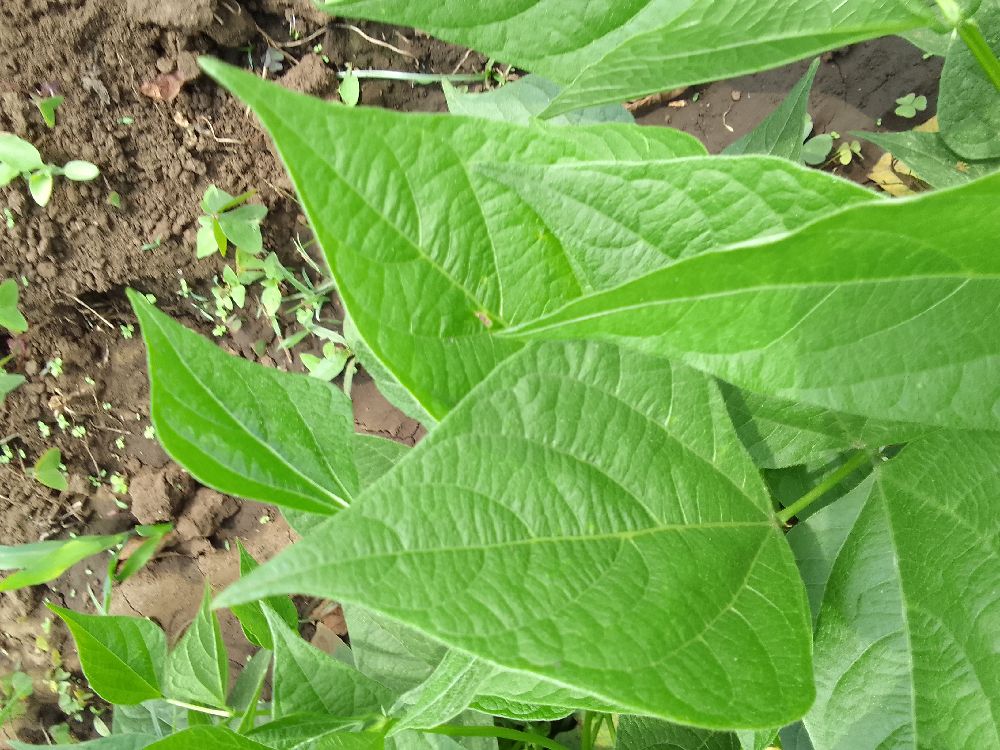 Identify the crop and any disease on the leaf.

common bean, healthy
